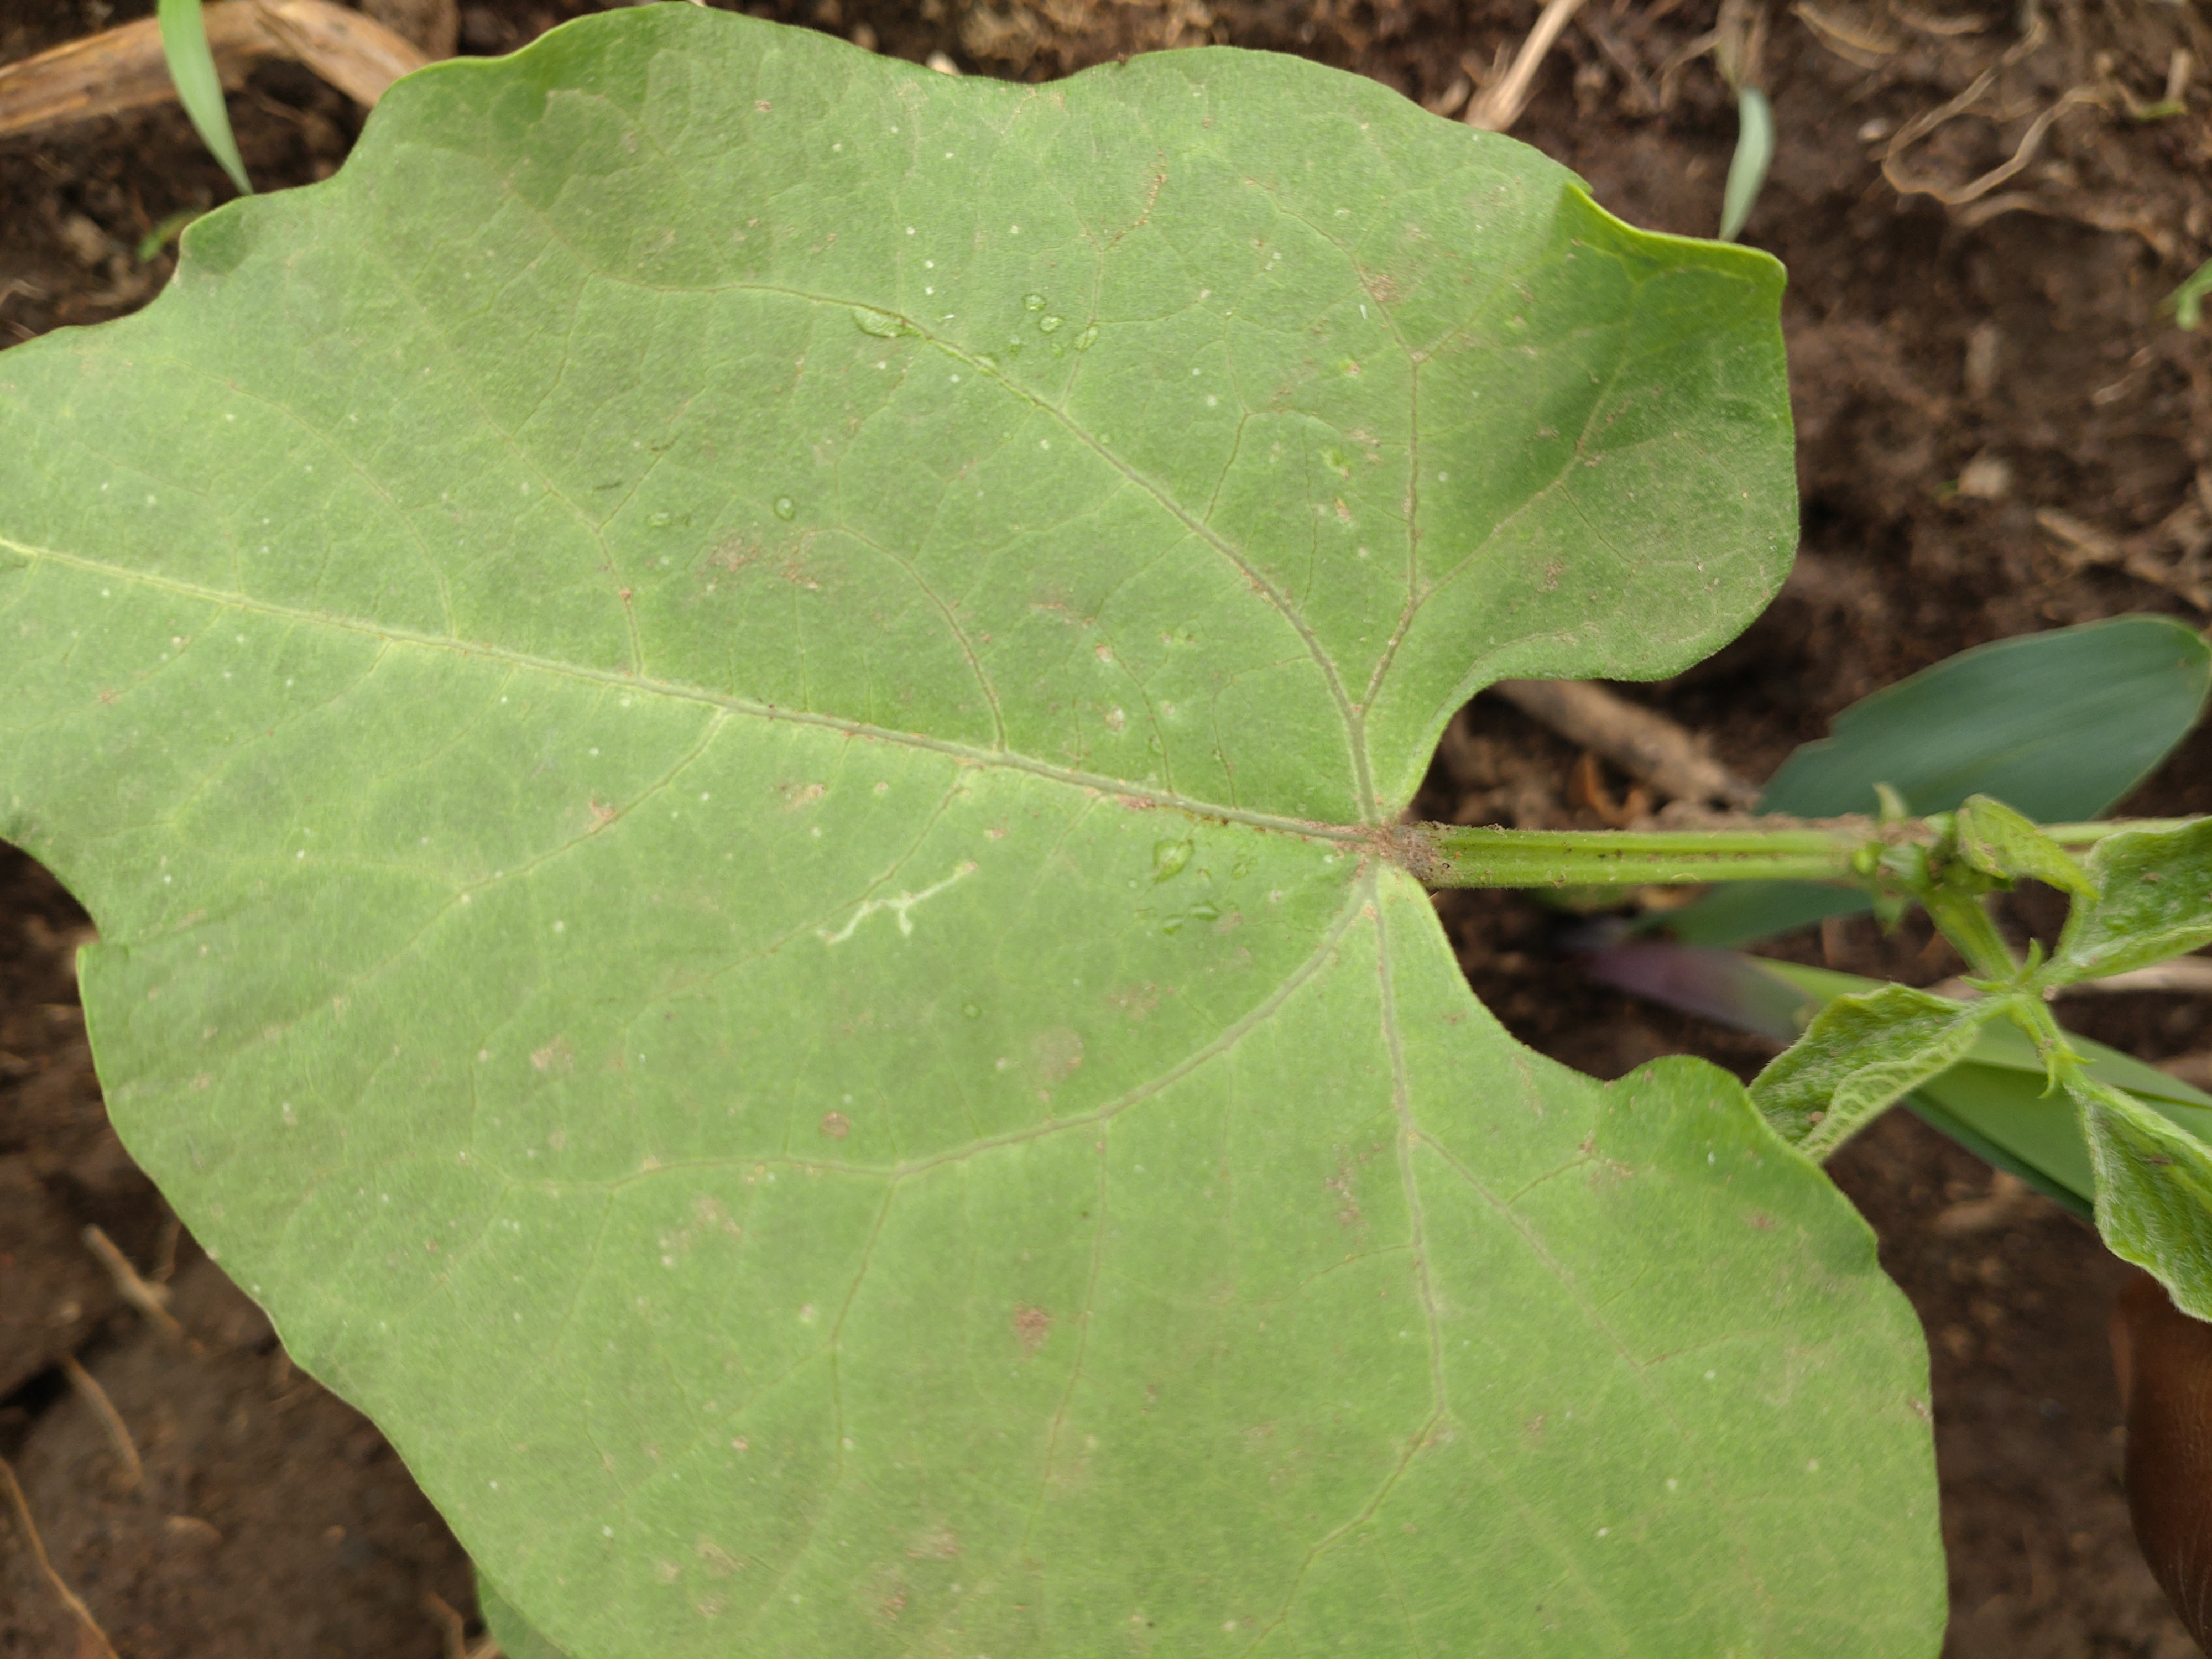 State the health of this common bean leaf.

healthy
